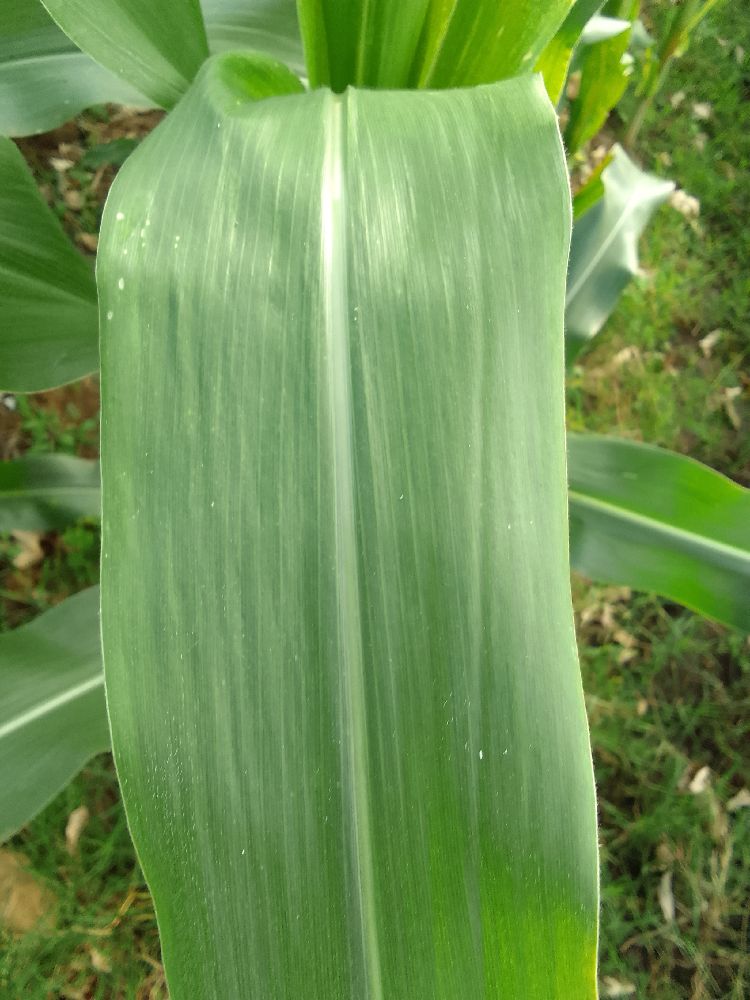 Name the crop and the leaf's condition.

maize, healthy
